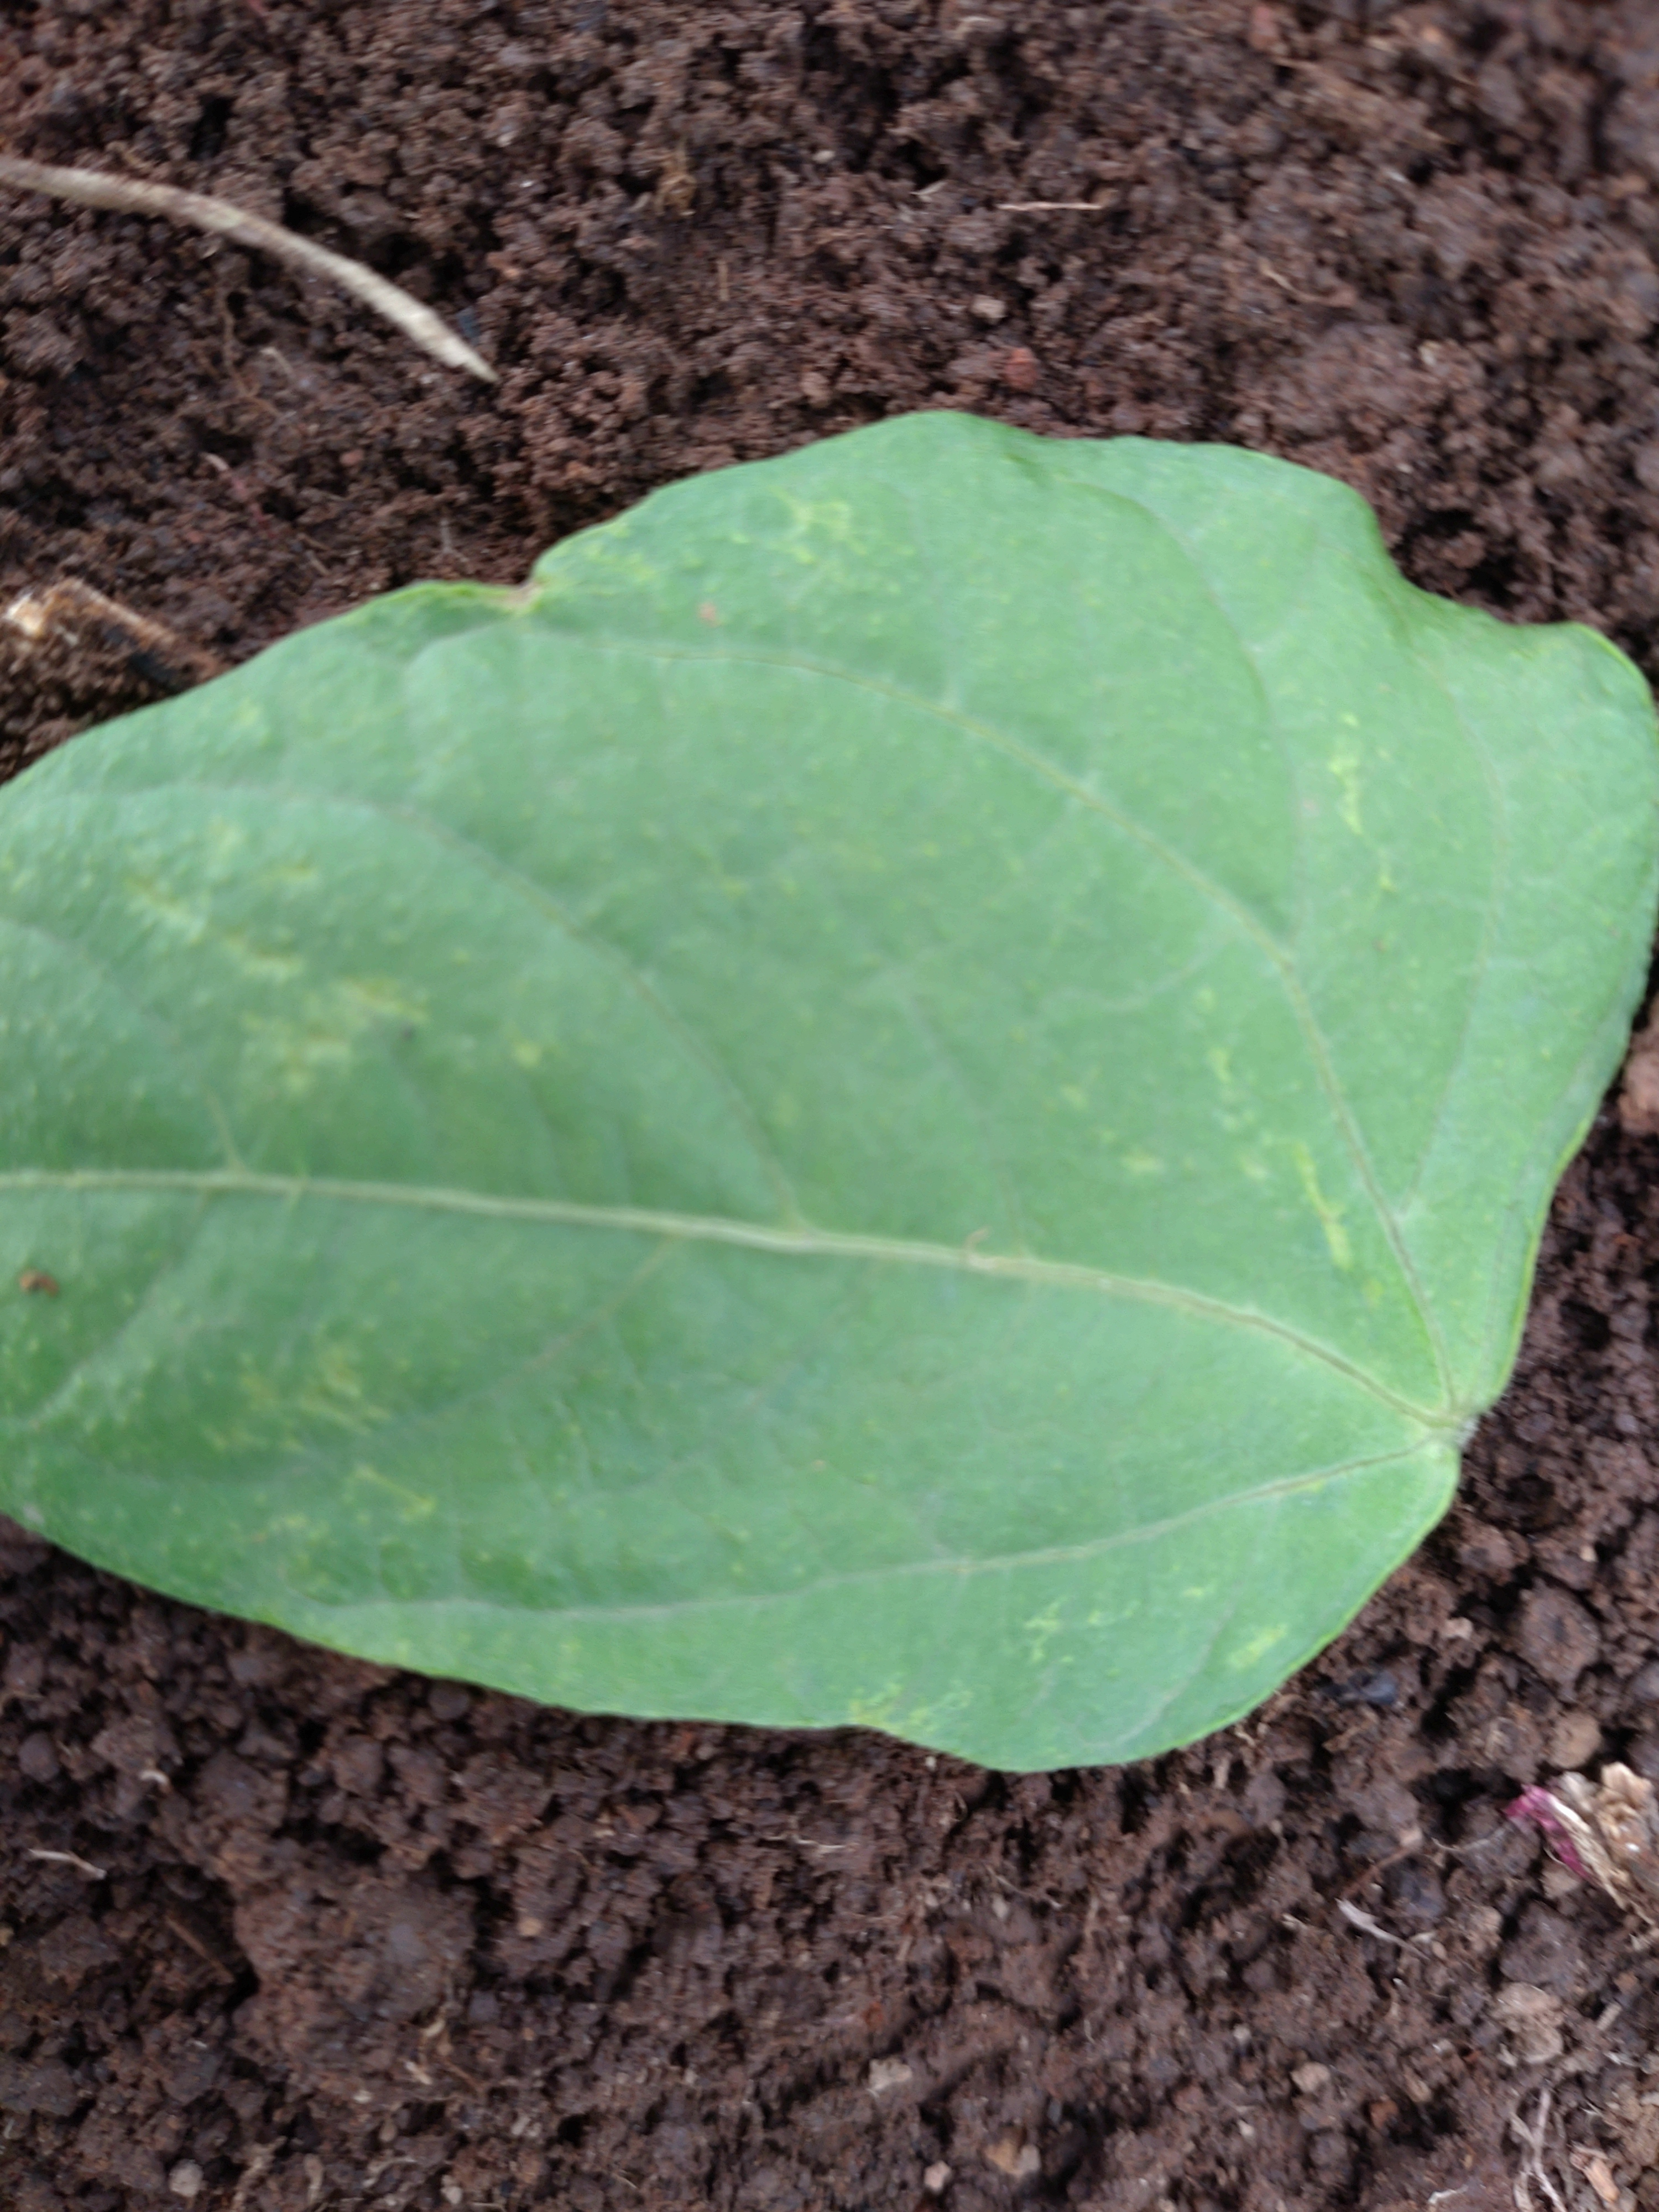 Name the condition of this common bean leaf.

healthy
